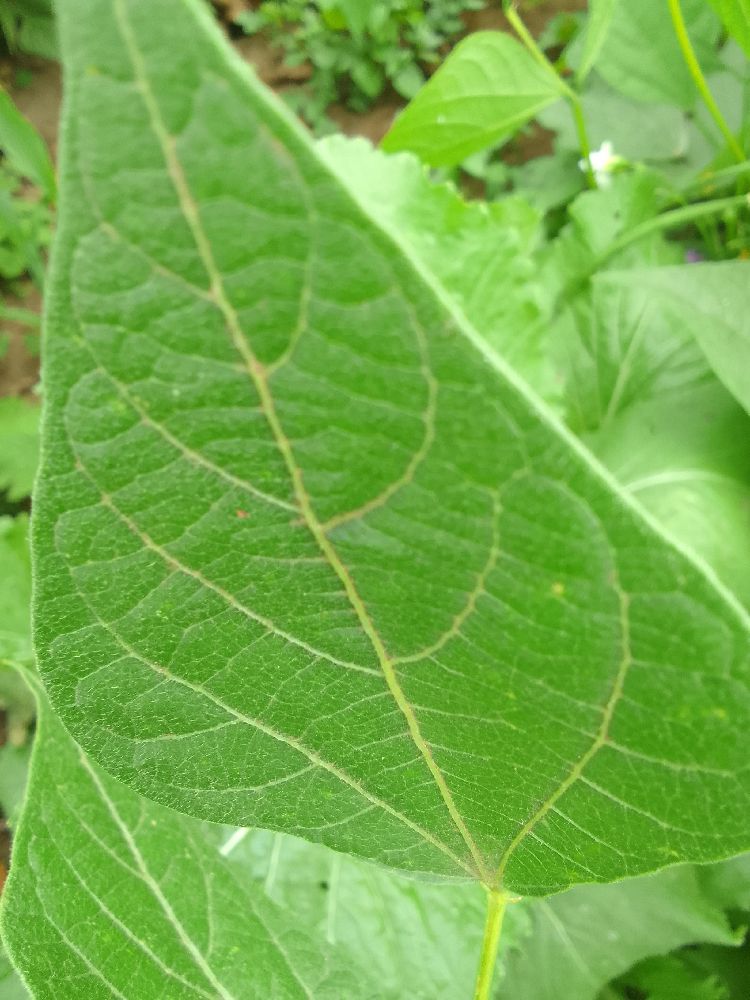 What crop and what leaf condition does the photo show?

common bean, healthy
